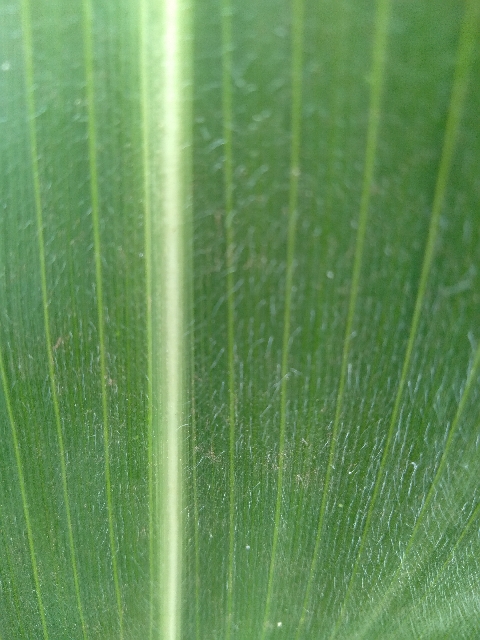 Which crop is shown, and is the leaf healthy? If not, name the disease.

maize, healthy
